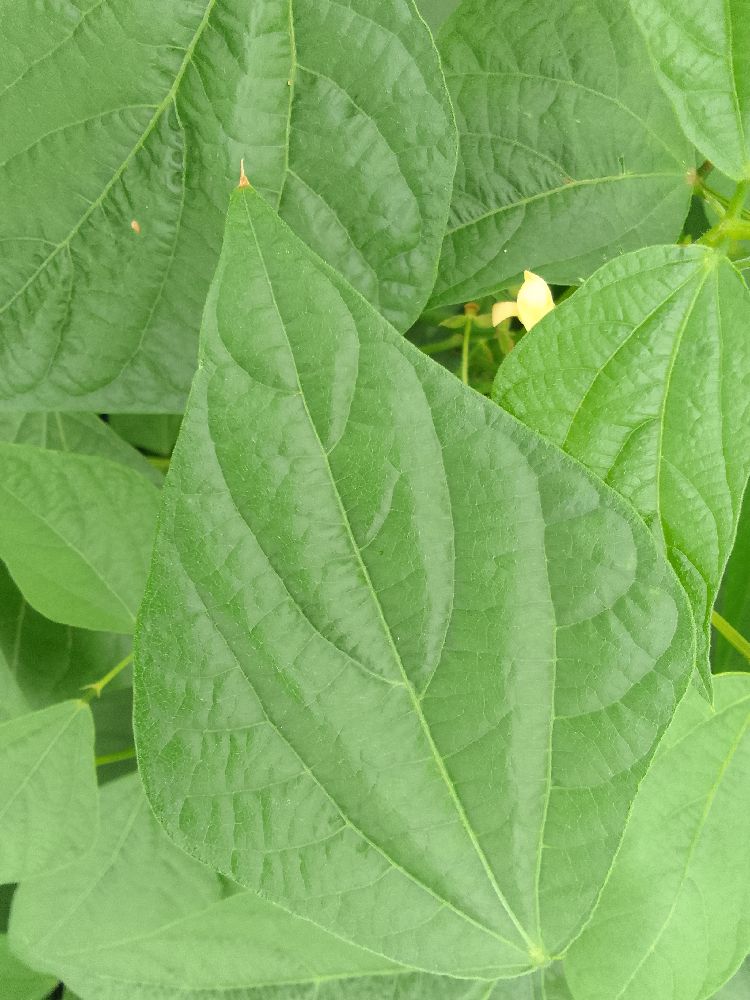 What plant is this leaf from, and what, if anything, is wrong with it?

common bean, healthy
